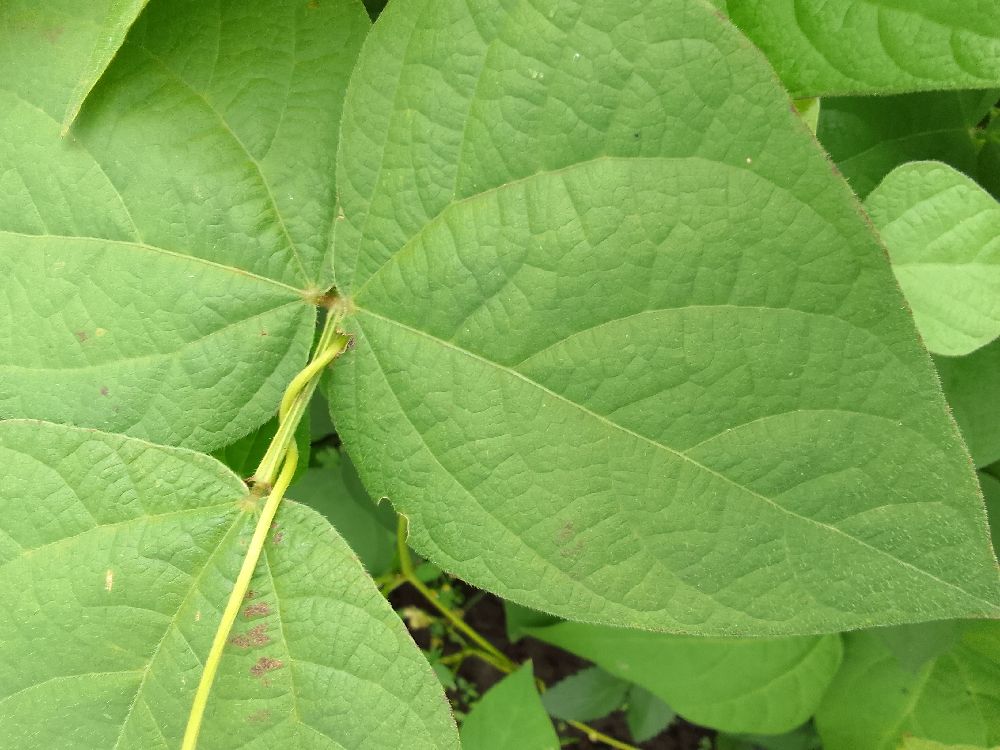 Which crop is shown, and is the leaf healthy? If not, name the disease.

common bean, healthy
